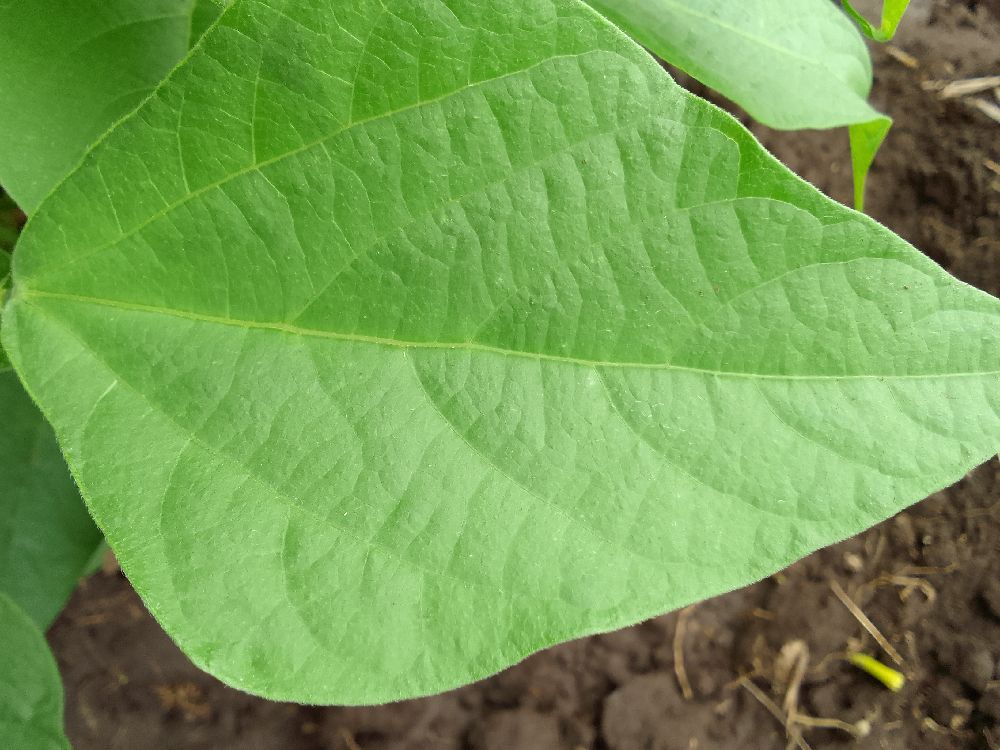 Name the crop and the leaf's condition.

common bean, healthy
